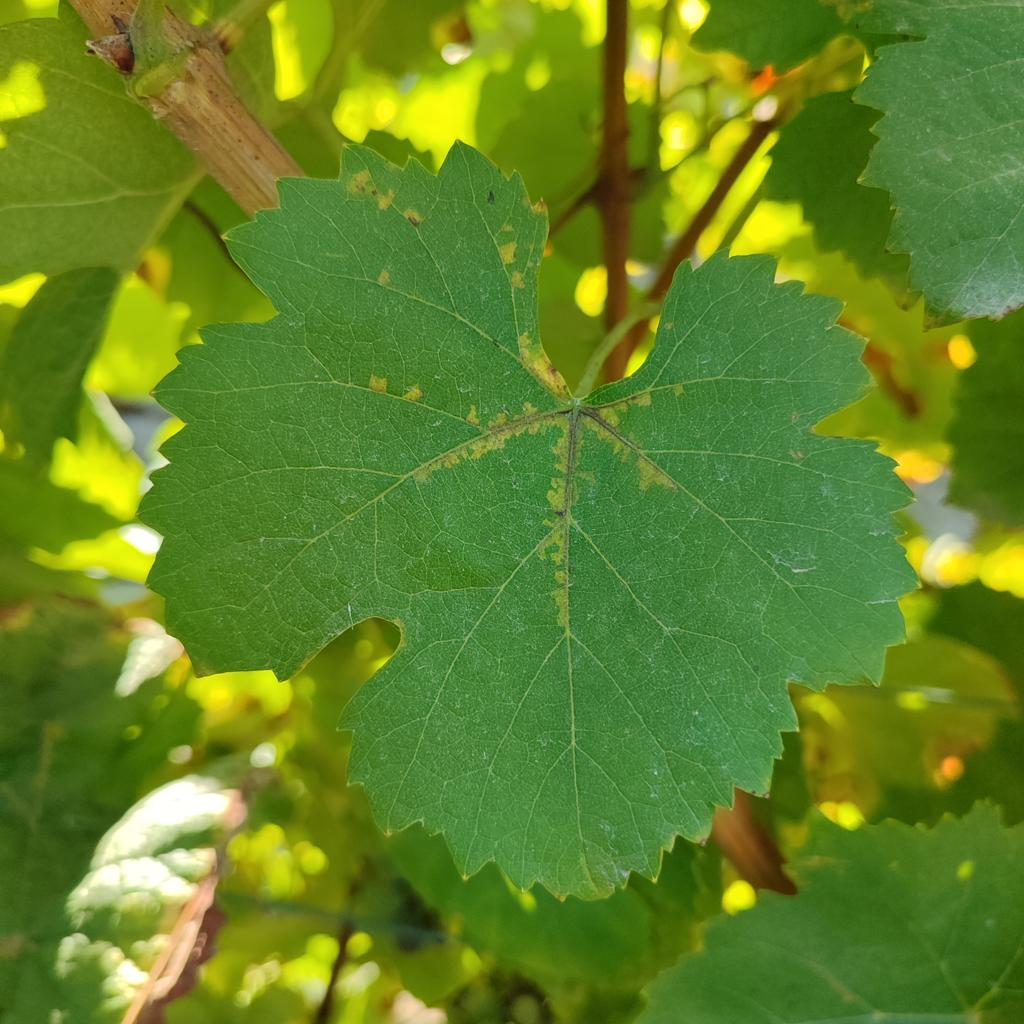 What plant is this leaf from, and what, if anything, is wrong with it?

grapevine, downy mildew
